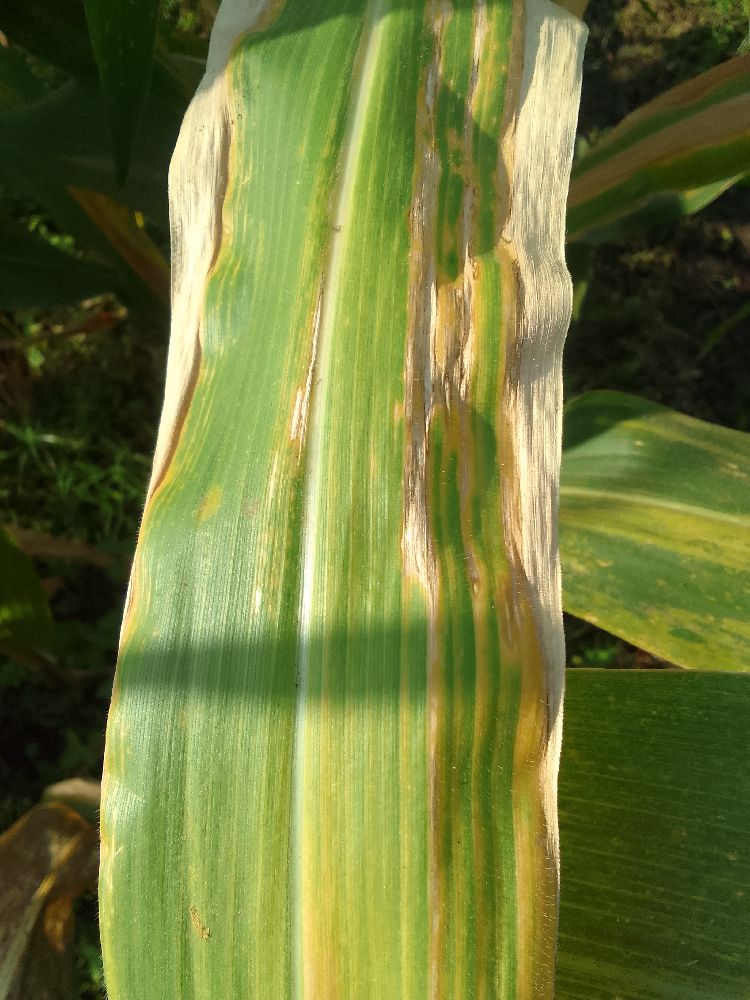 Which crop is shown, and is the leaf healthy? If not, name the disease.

maize, maize lethal necrosis
